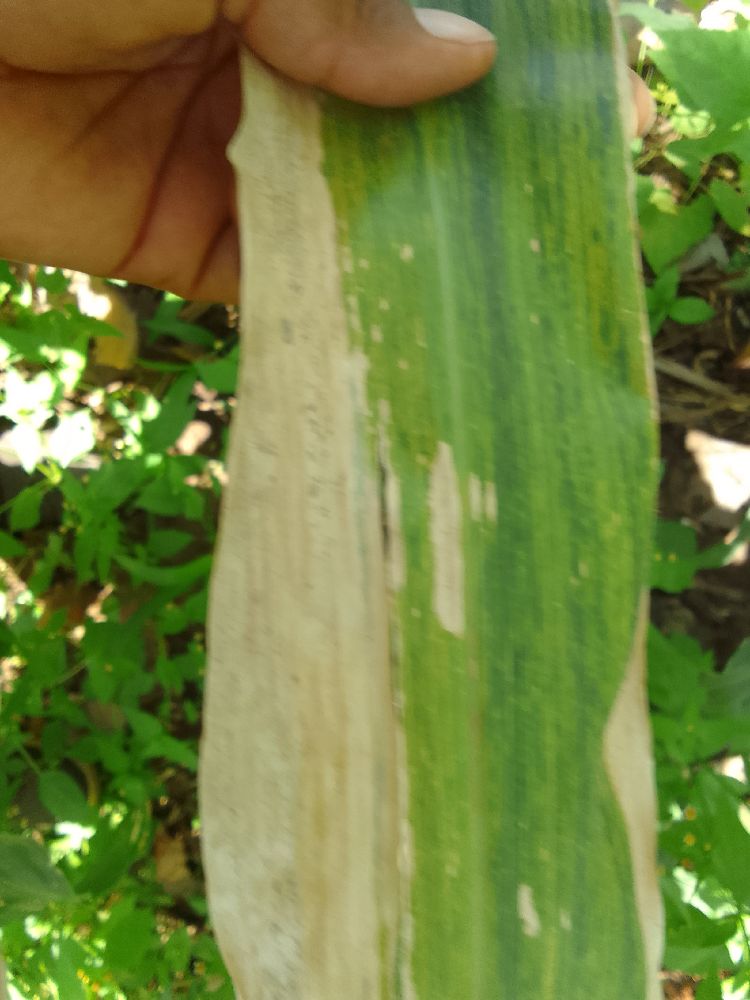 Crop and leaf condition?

maize, maize lethal necrosis
